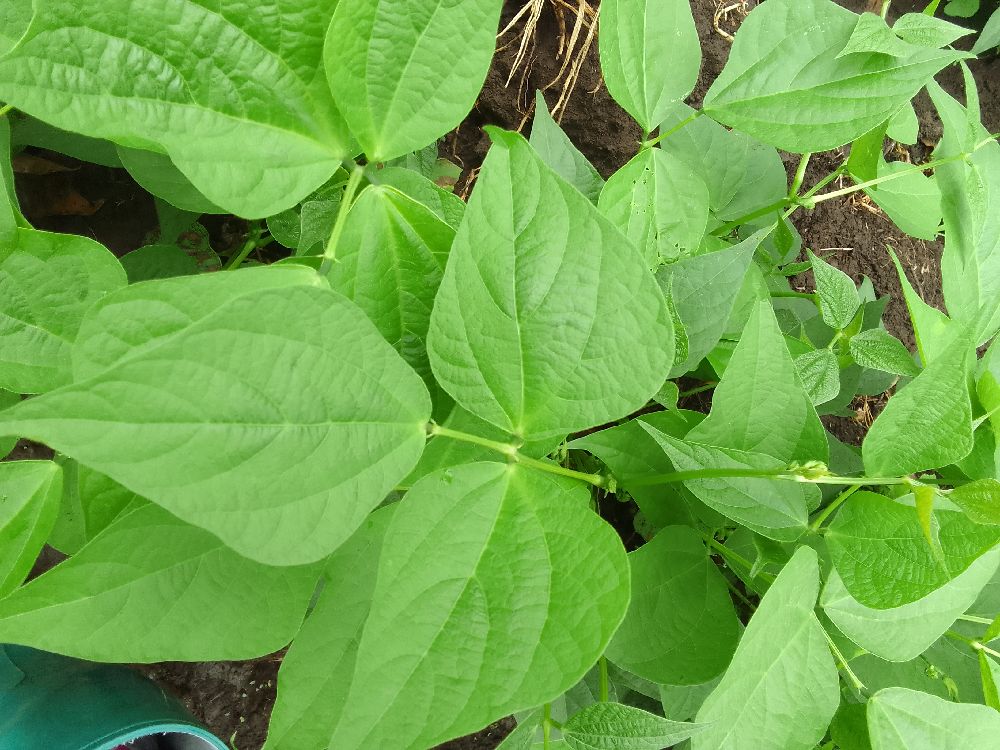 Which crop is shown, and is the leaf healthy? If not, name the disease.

common bean, healthy
